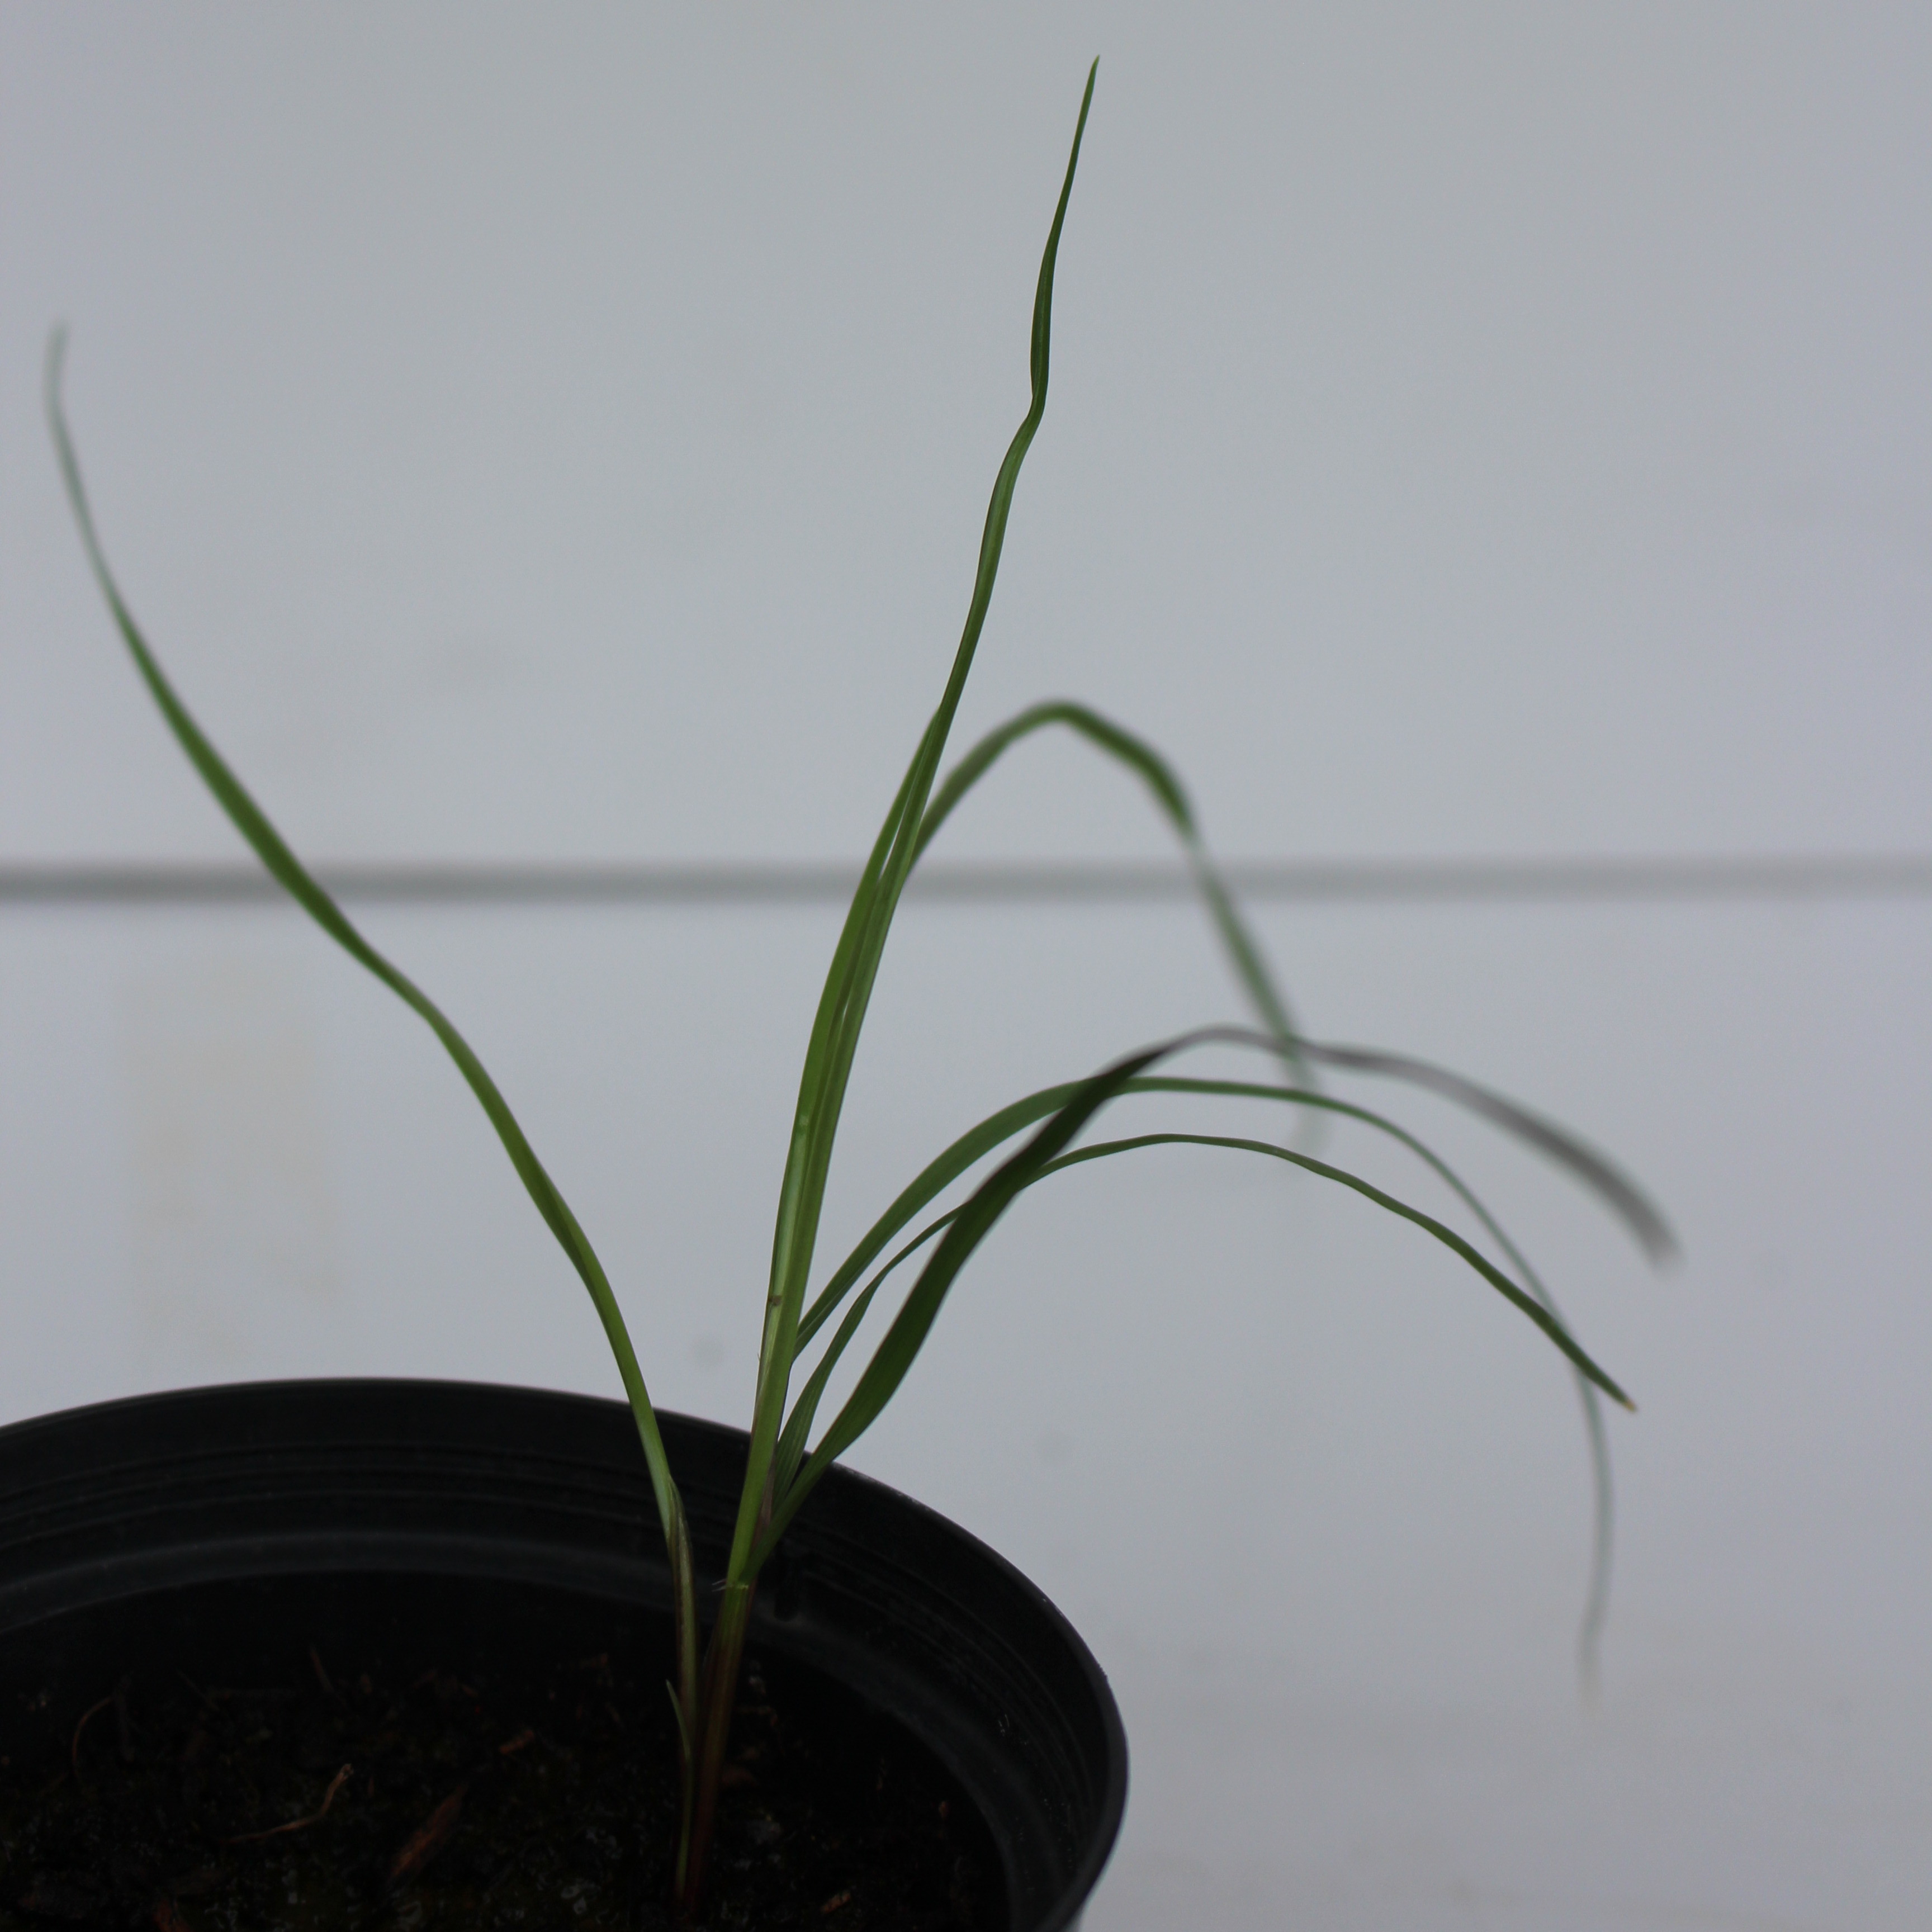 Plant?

Lolium multiflorum
